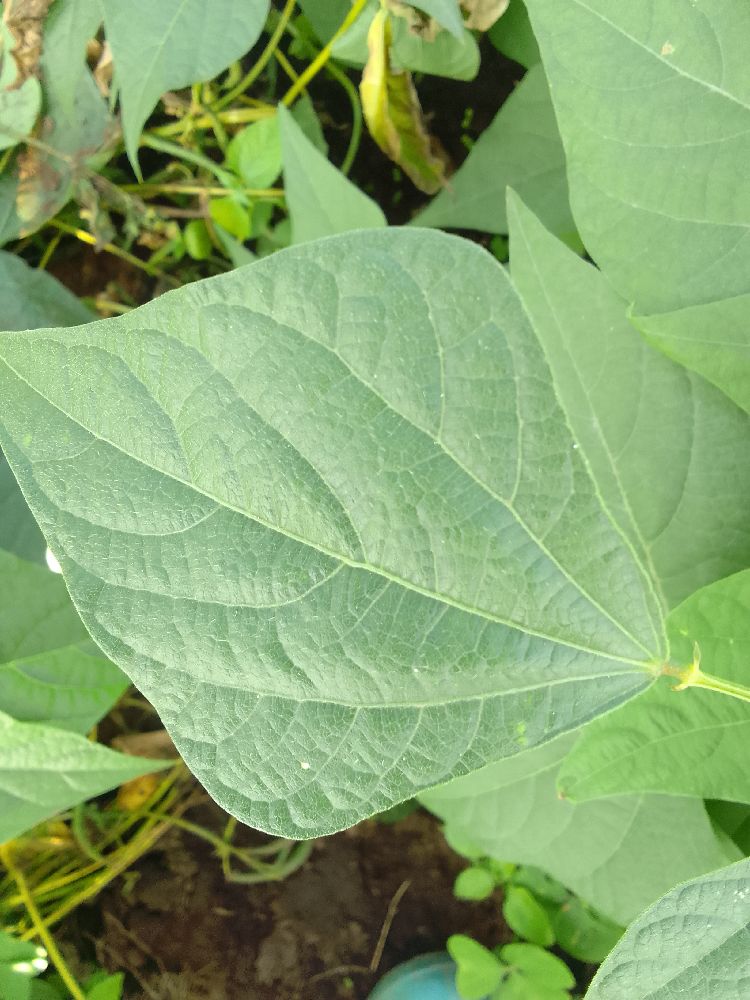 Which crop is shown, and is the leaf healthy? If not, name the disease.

maize, healthy
